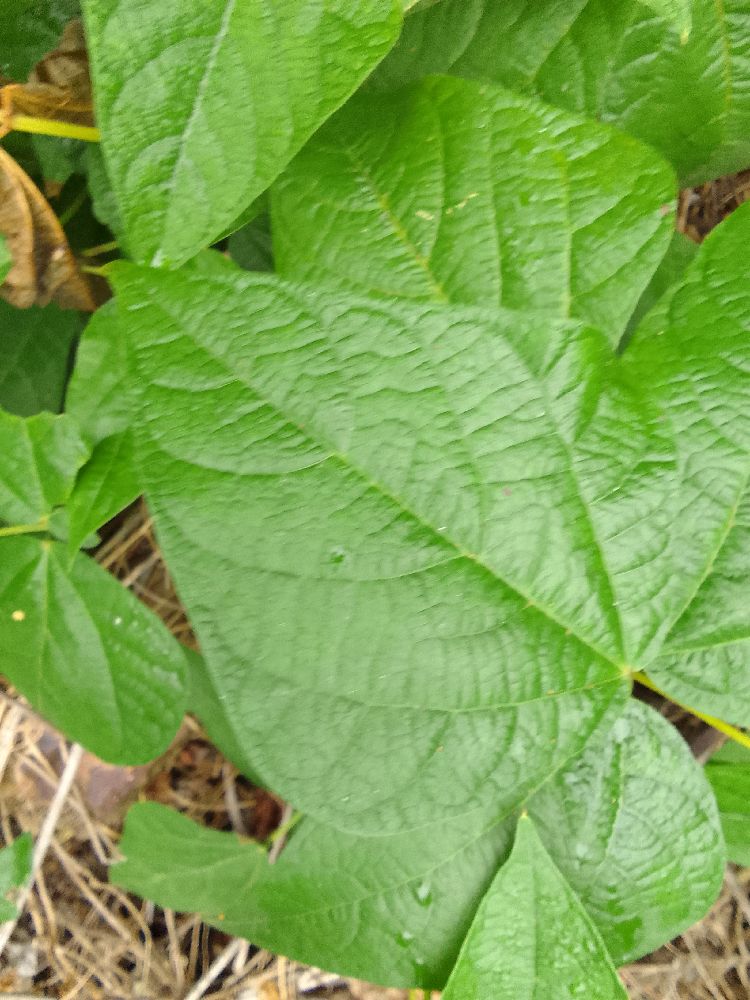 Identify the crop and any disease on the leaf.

common bean, healthy
